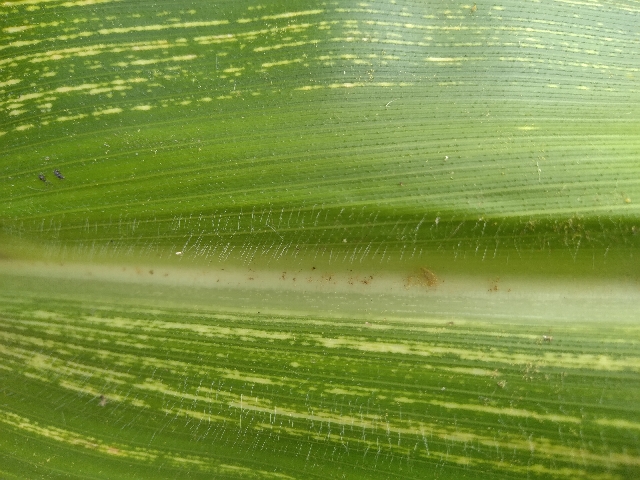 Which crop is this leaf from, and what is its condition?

maize, maize streak virus
